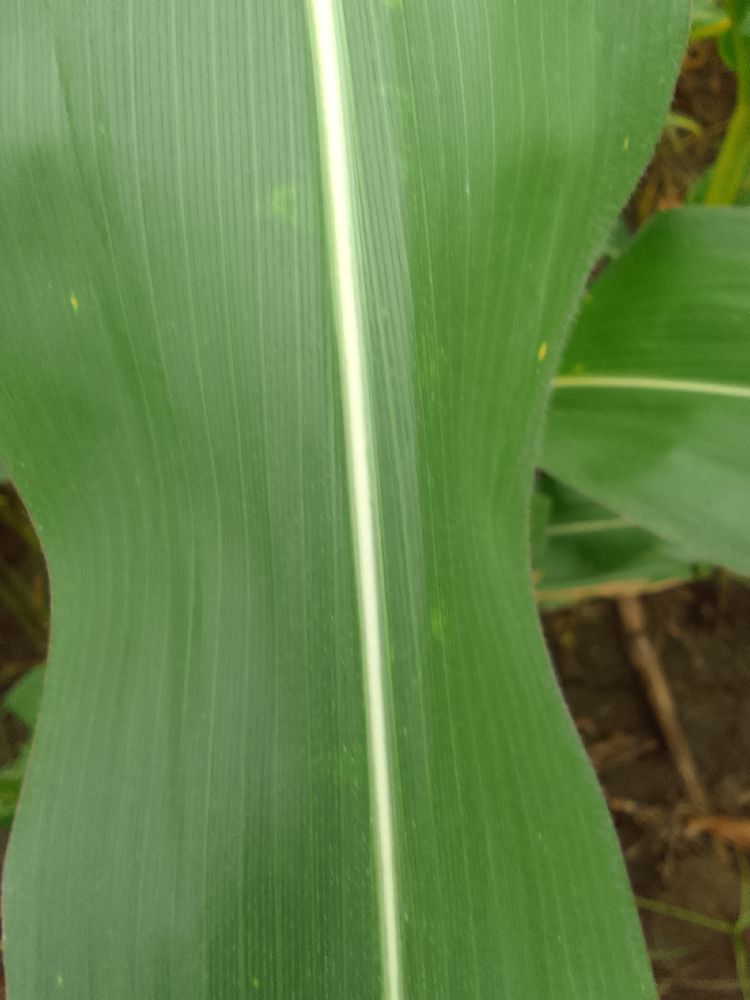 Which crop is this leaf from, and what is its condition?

maize, healthy
